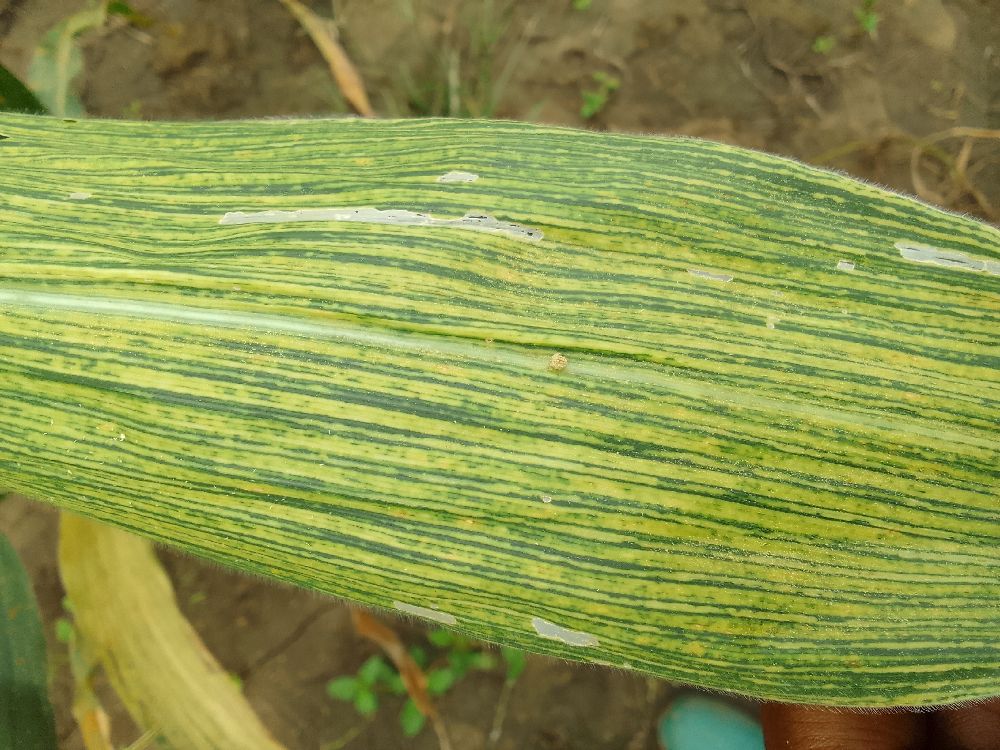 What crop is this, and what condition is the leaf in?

maize, maize streak virus
